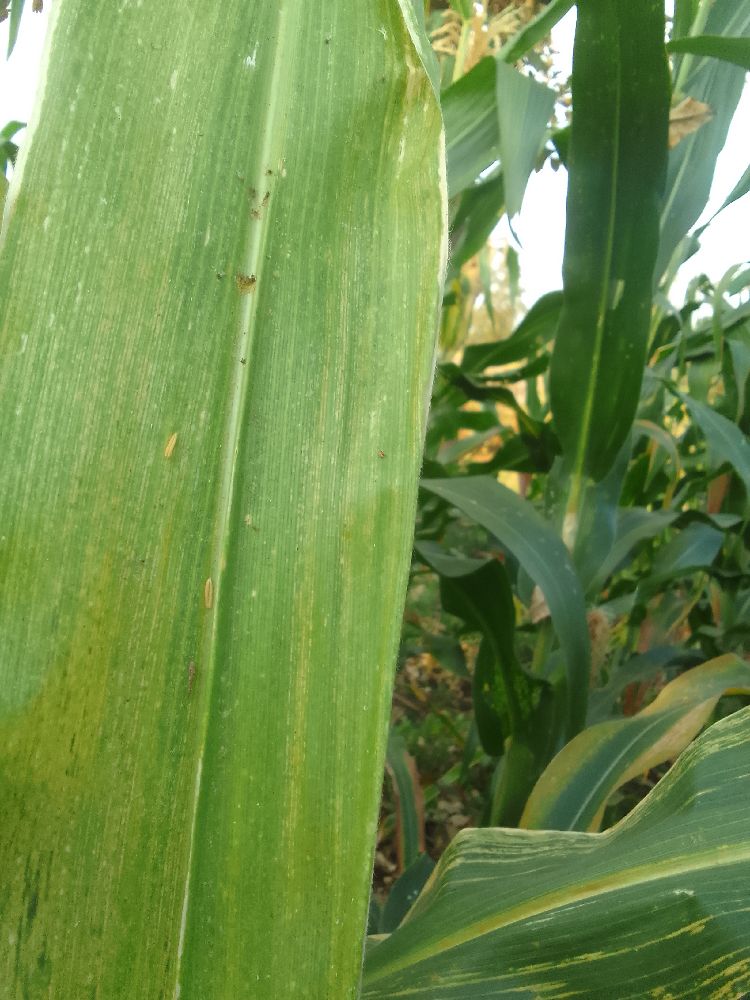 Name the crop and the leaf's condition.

maize, maize lethal necrosis
